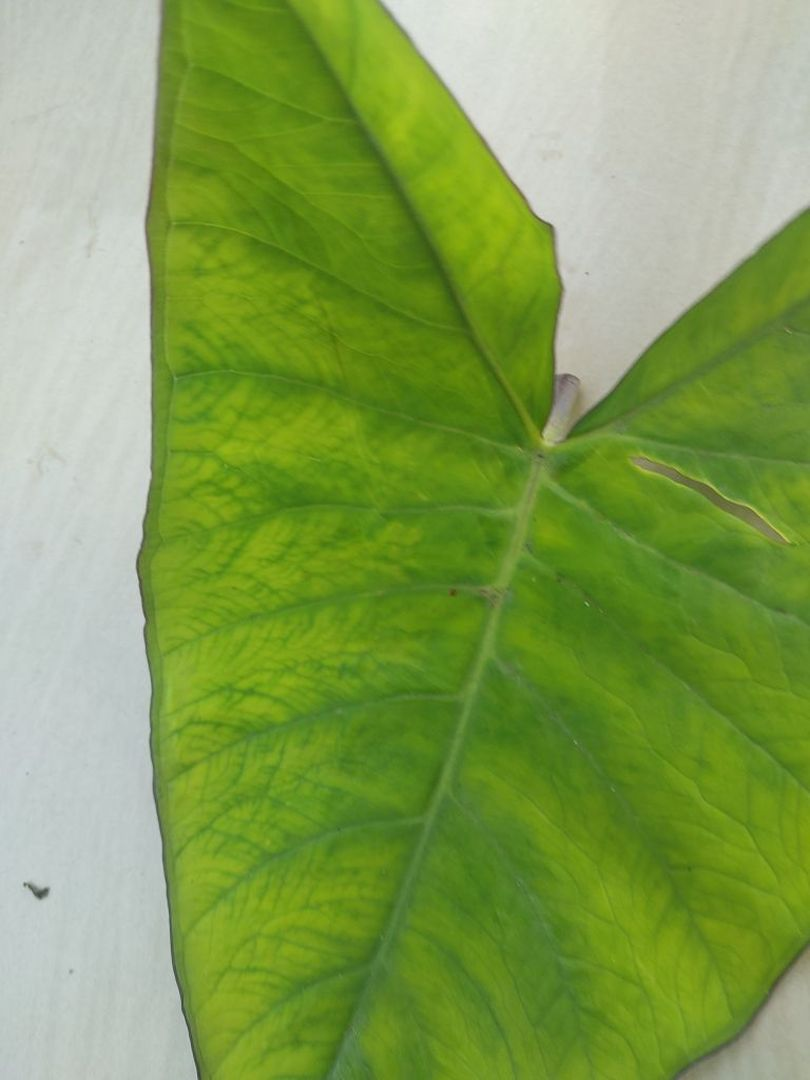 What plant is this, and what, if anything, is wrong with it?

taro, mosaic
